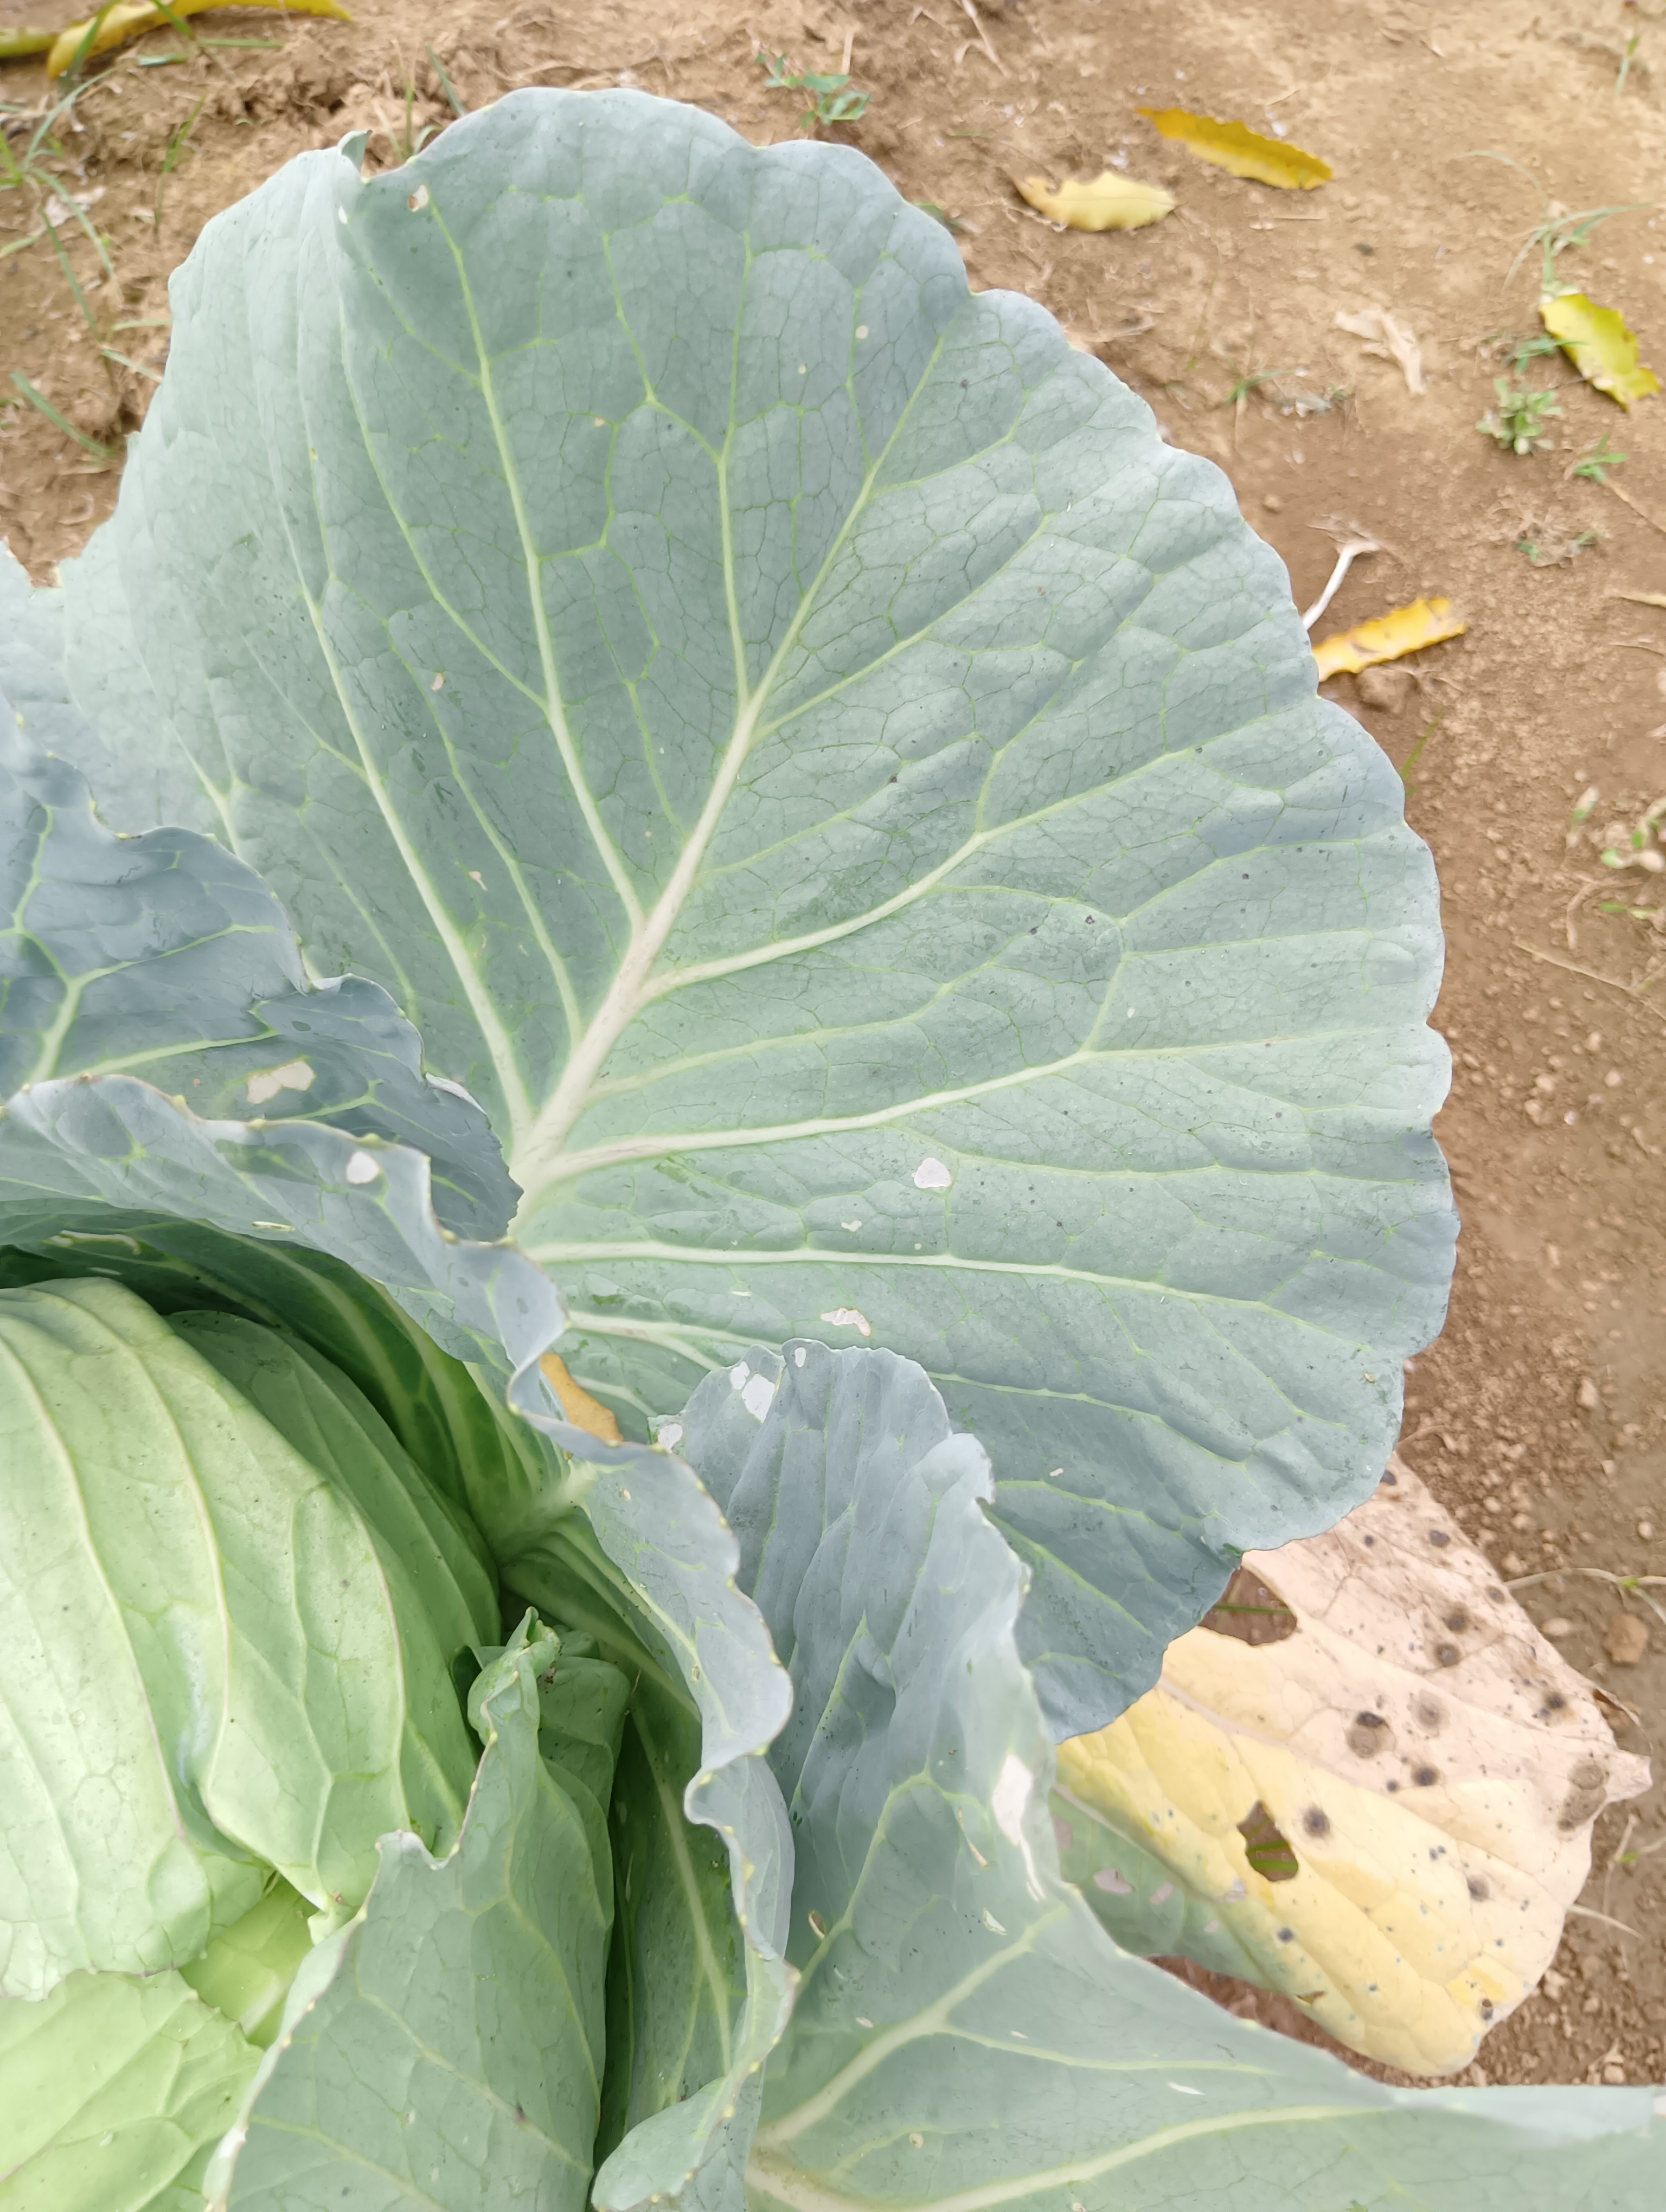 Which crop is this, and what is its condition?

cabbage, healthy
